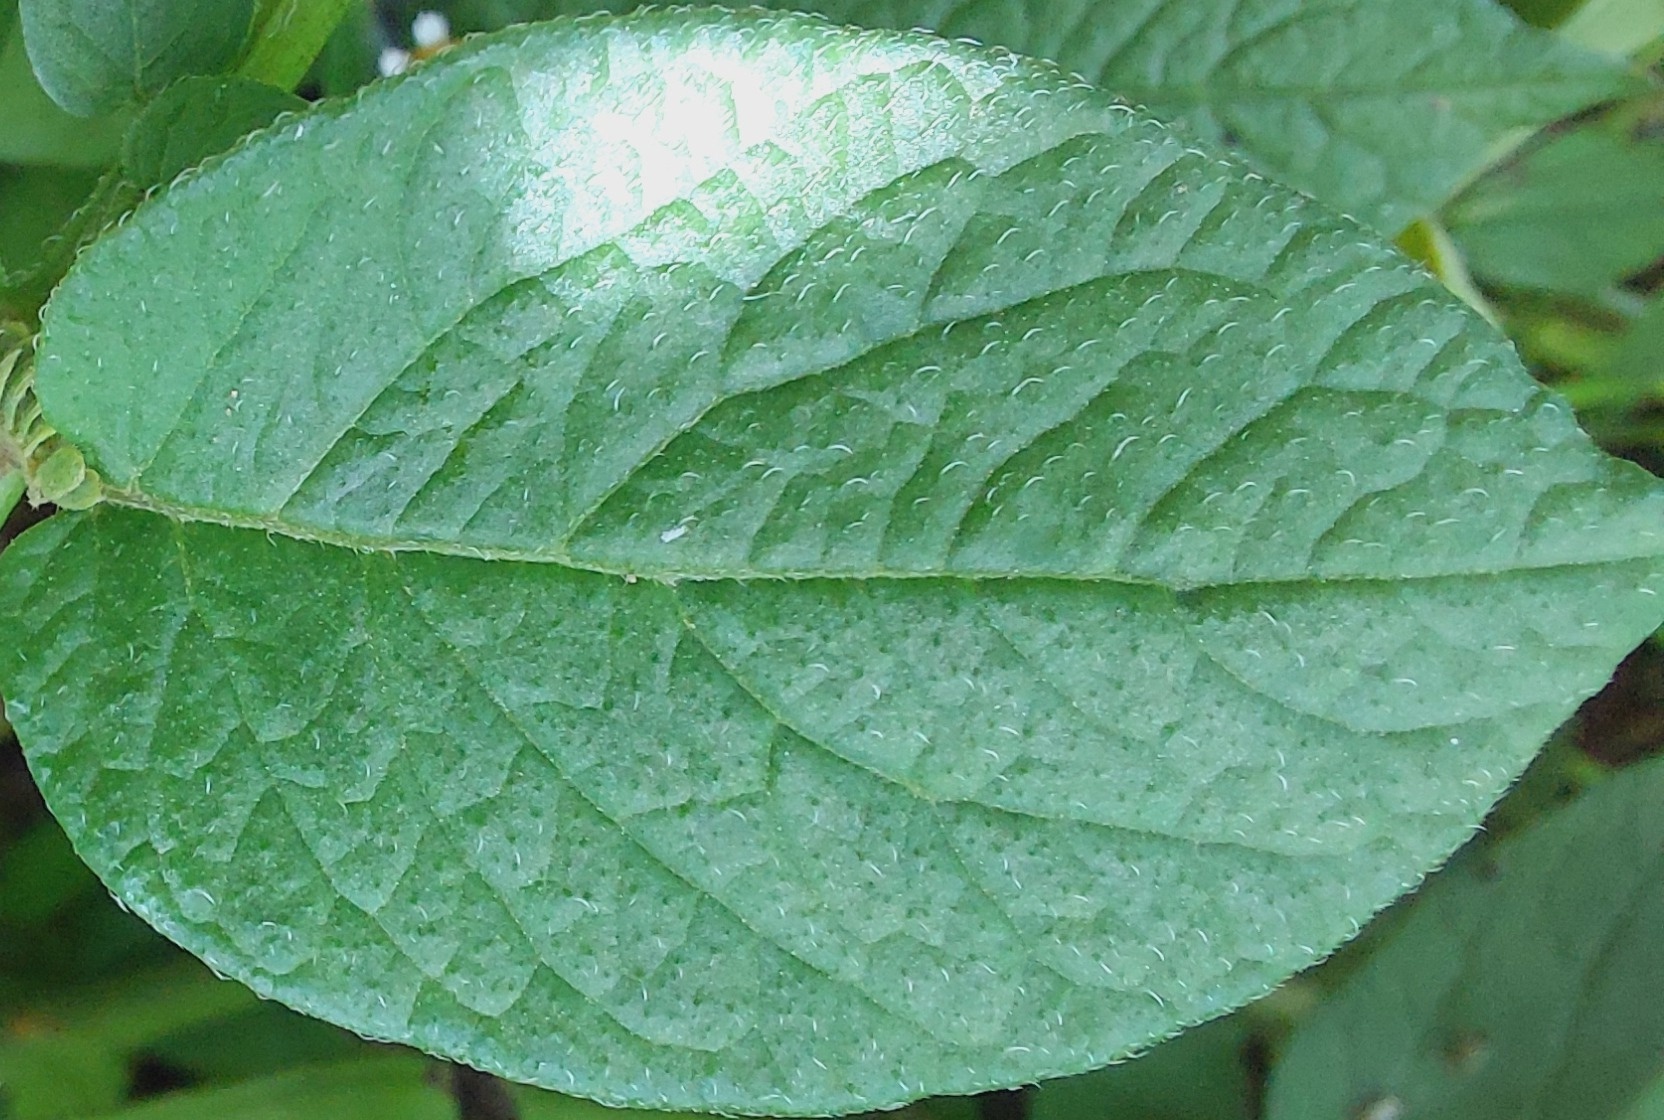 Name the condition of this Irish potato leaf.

healthy
